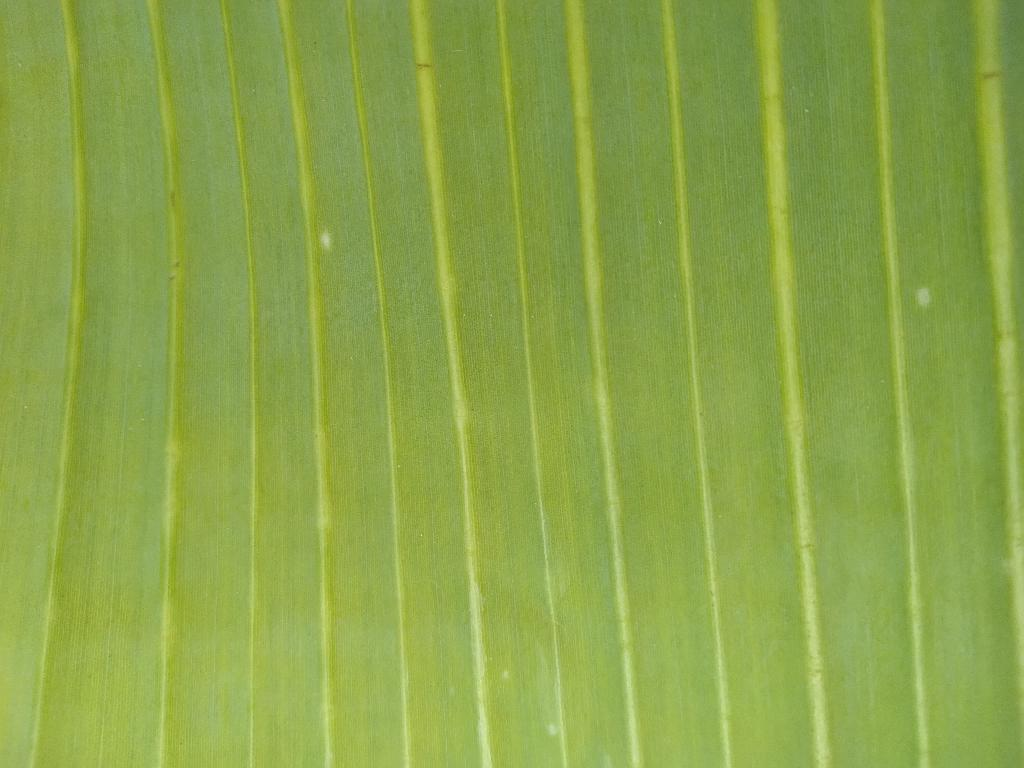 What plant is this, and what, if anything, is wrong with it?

banana, healthy
